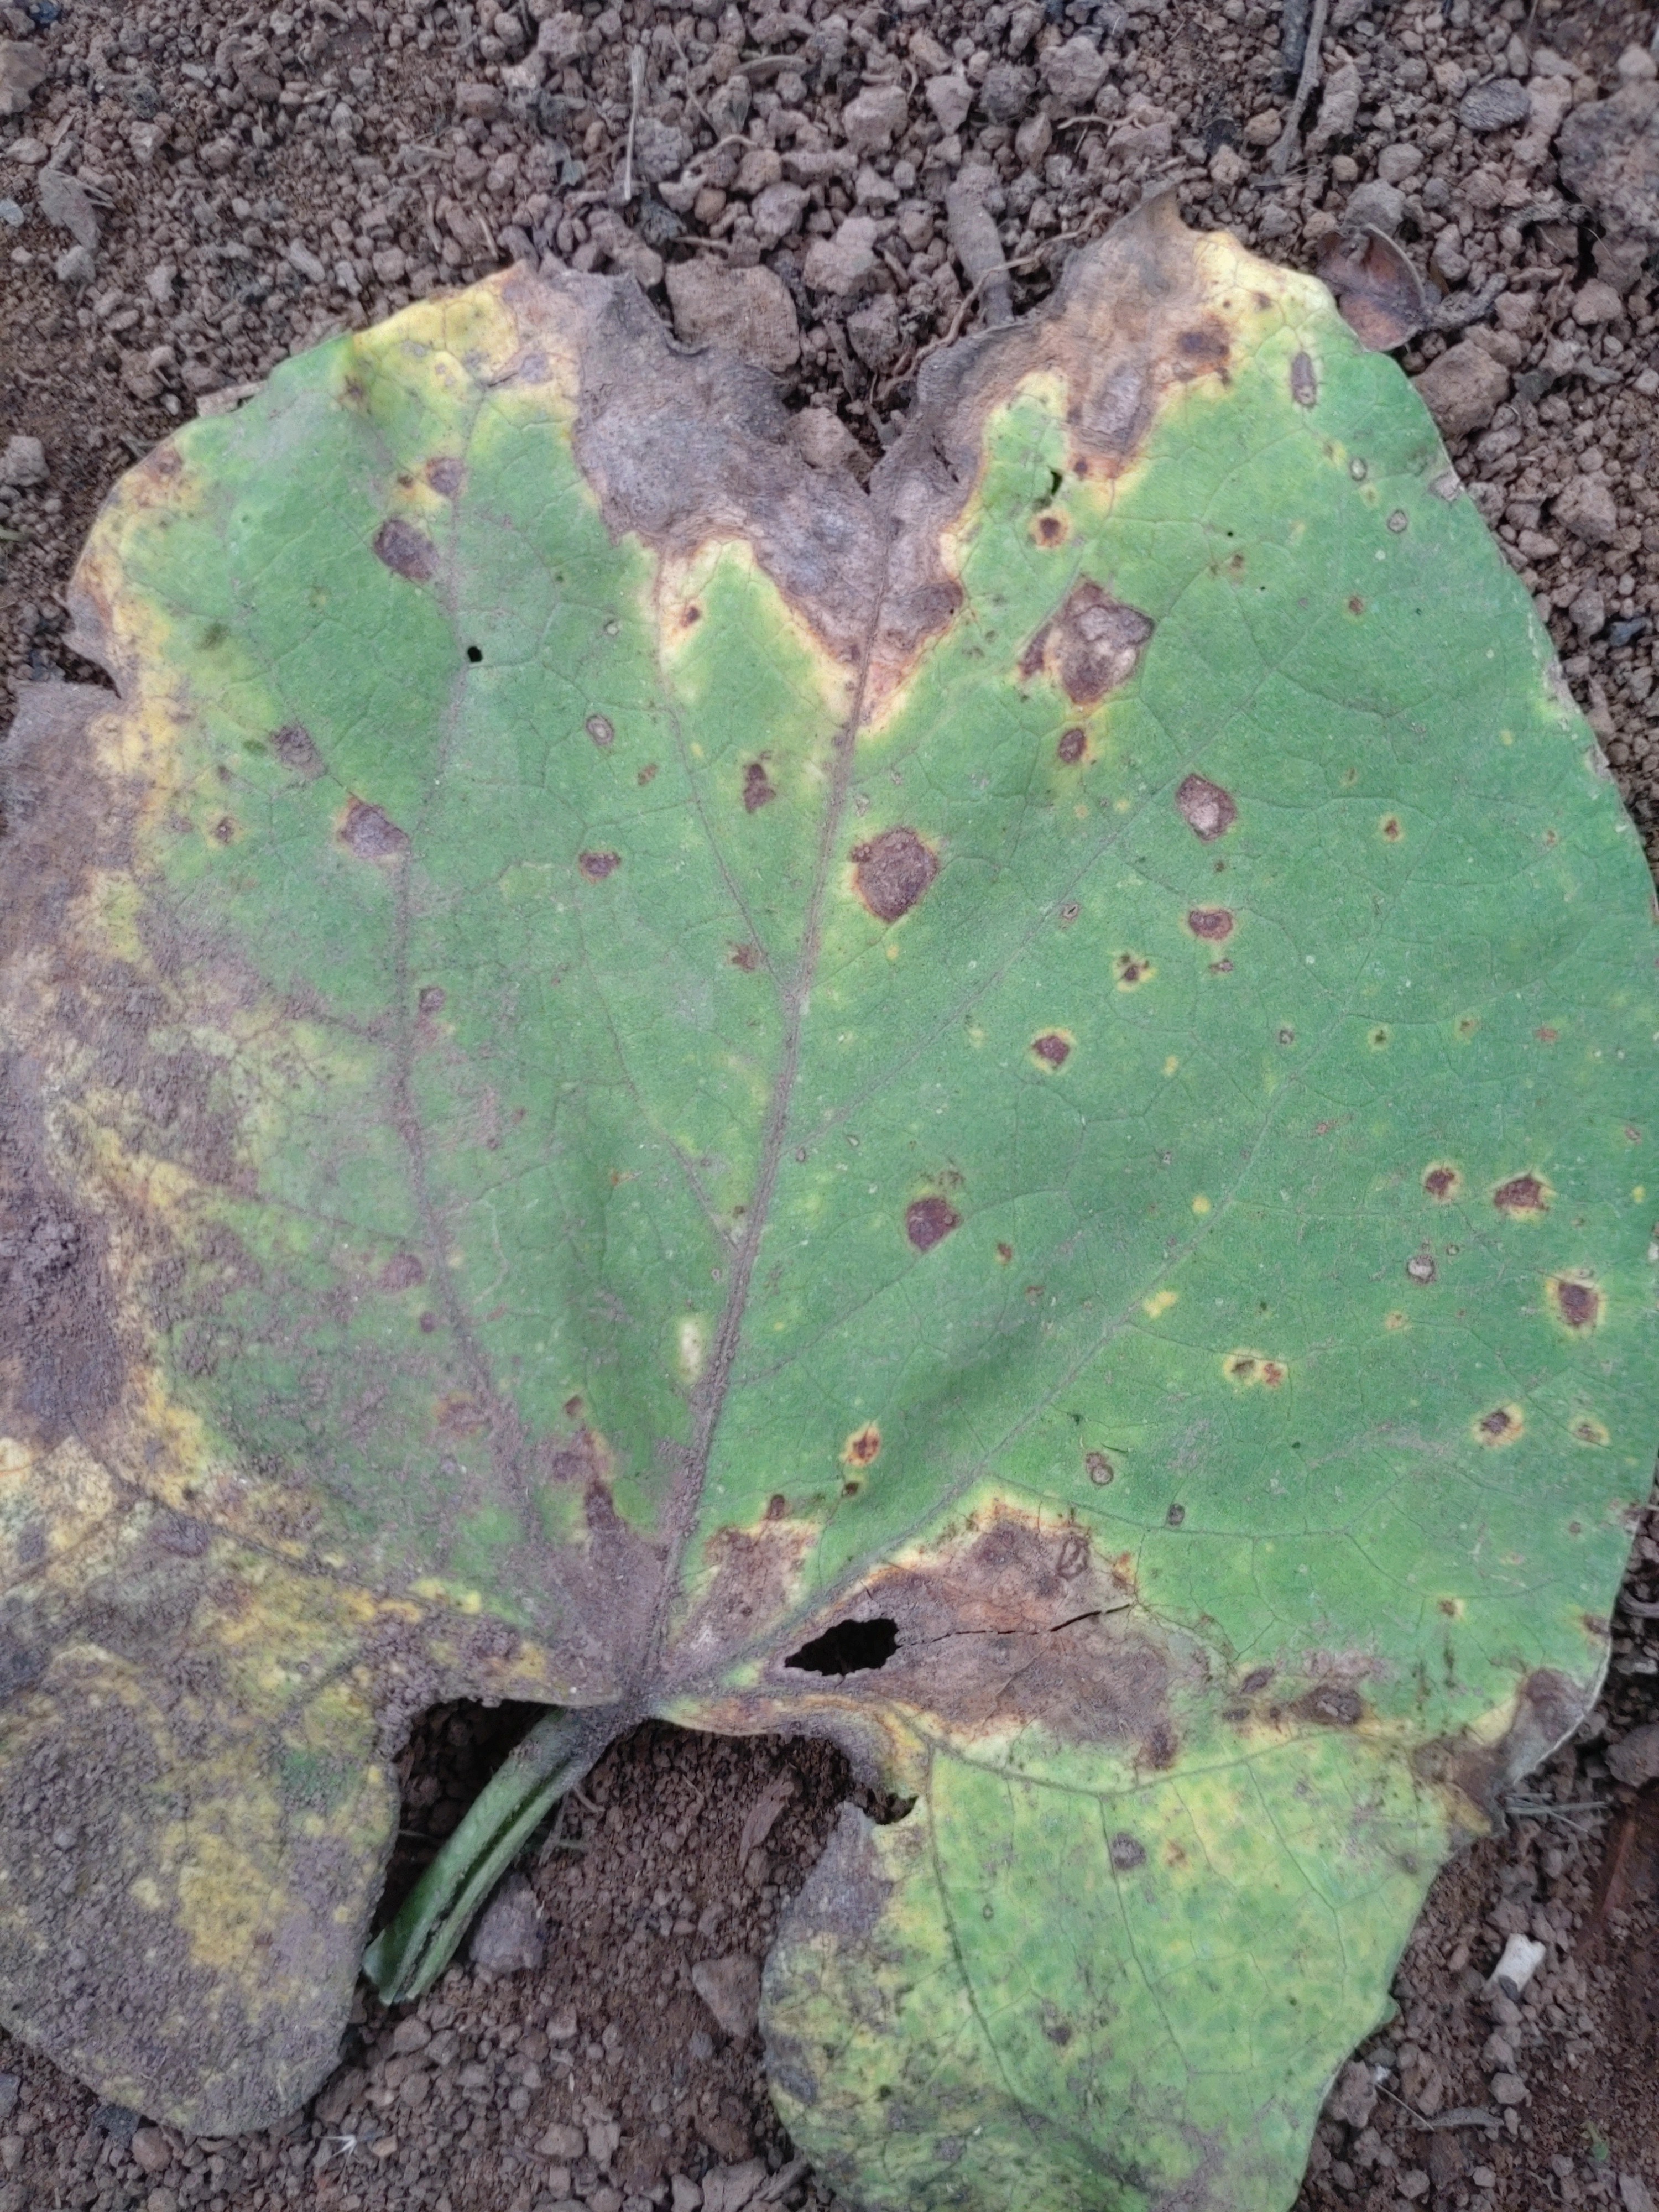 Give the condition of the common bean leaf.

anthracnose
